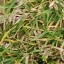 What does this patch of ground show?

grass
